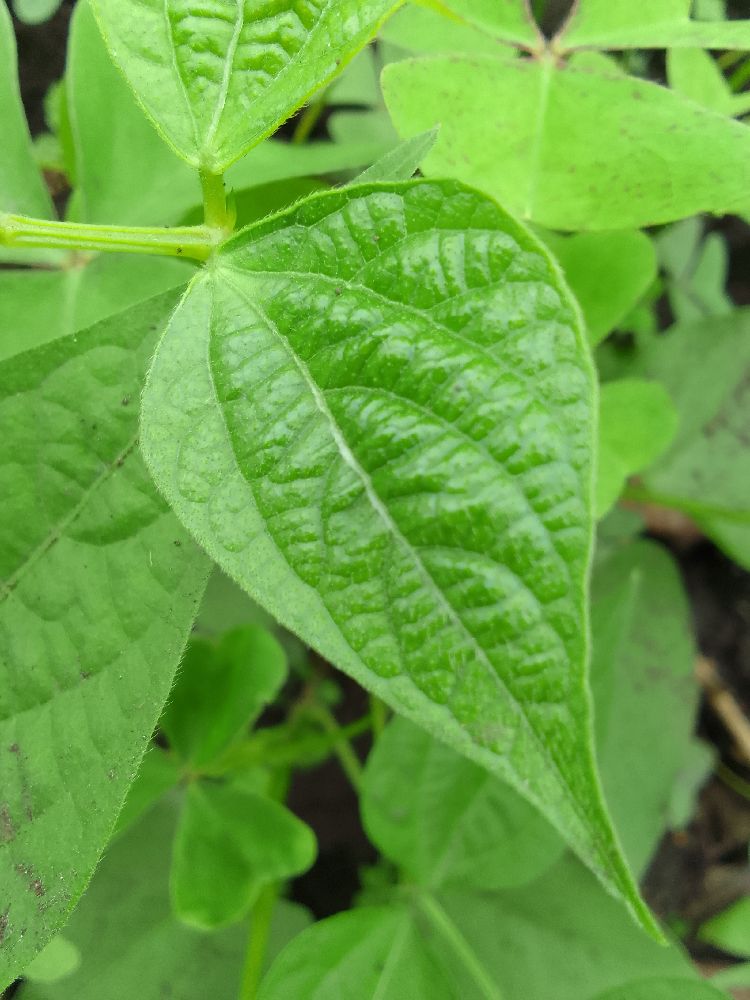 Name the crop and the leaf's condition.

common bean, healthy
